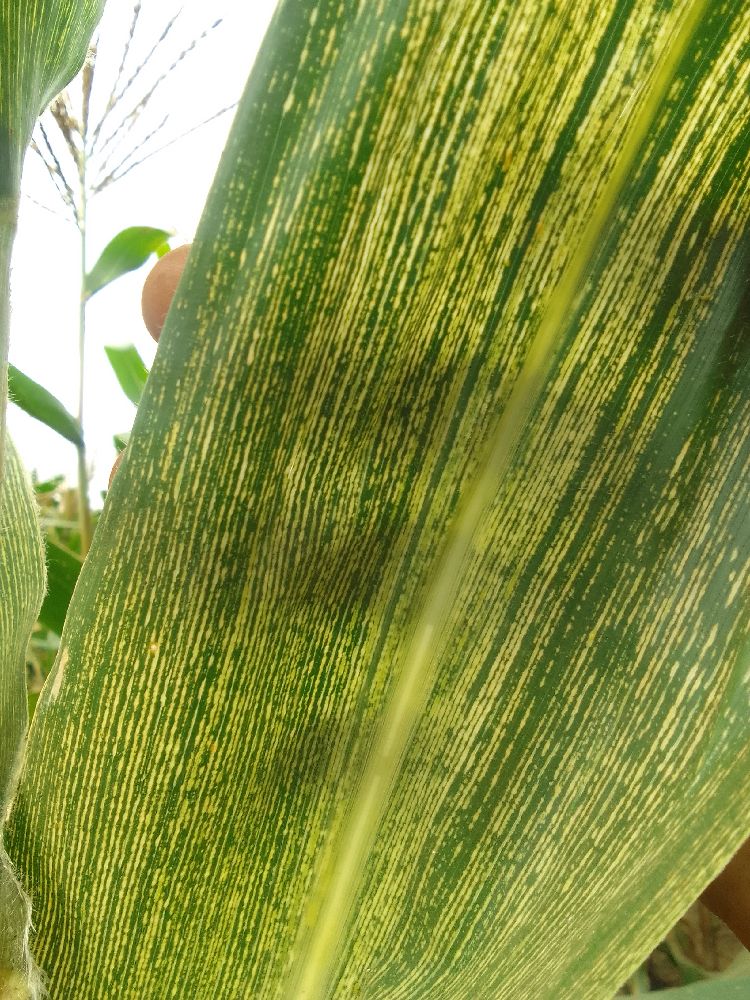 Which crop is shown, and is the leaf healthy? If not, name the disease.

maize, maize streak virus
